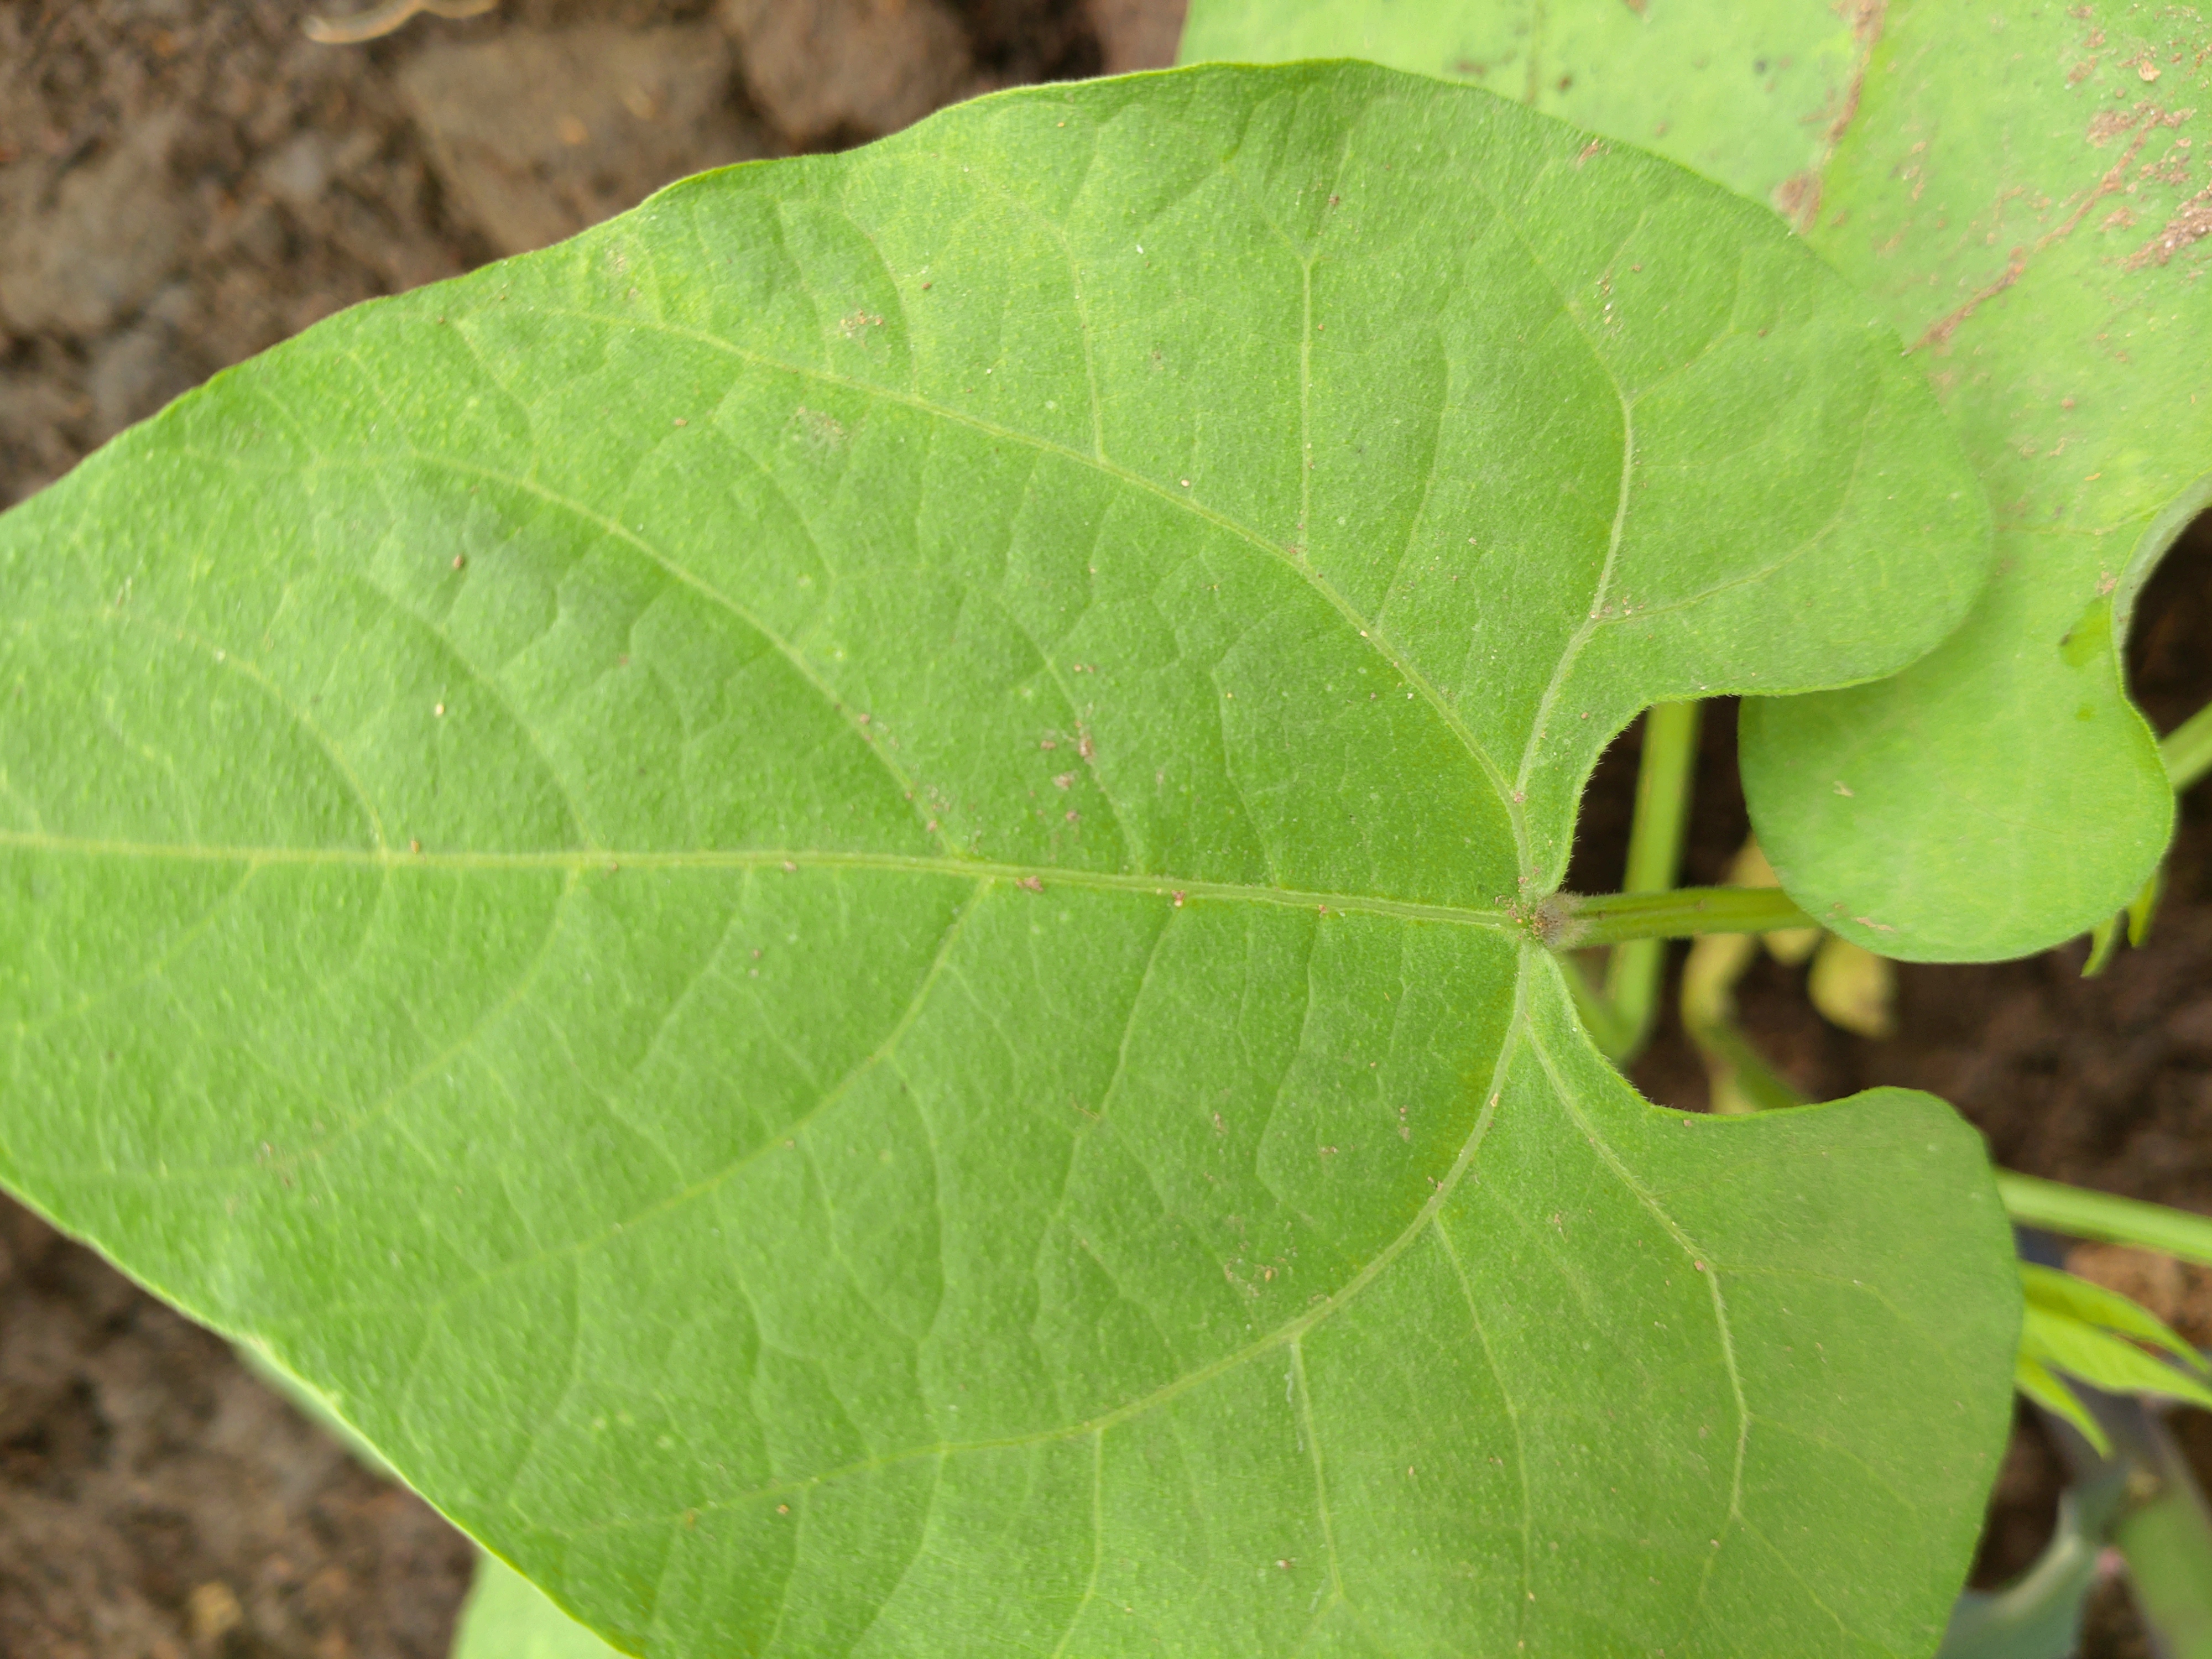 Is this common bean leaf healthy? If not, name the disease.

healthy
